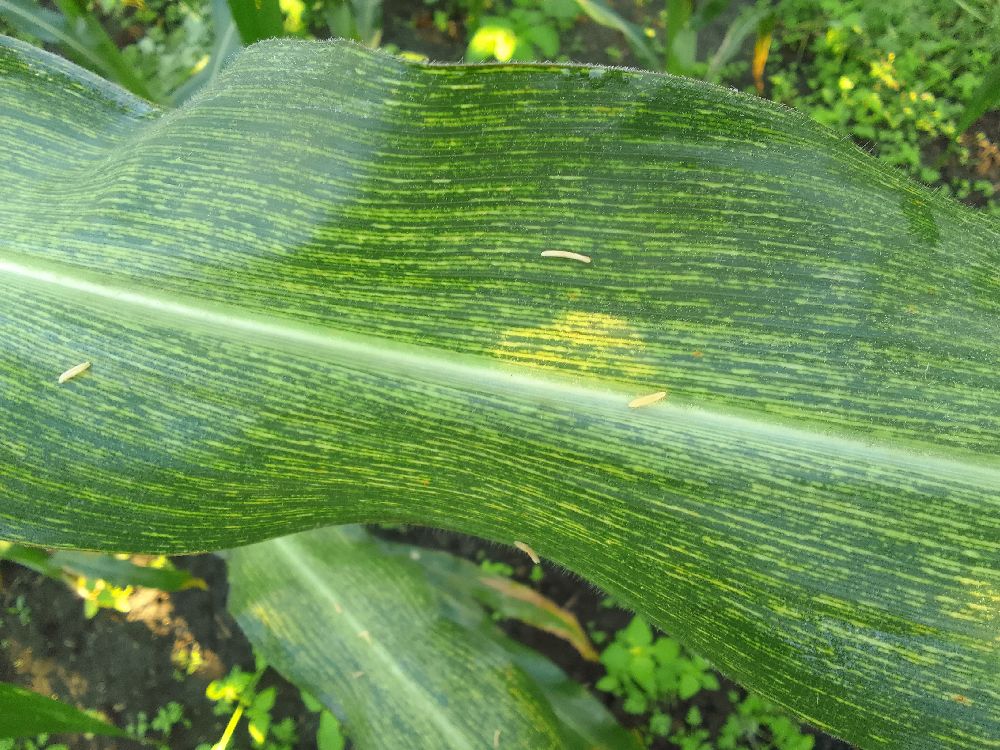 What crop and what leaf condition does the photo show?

maize, maize streak virus
